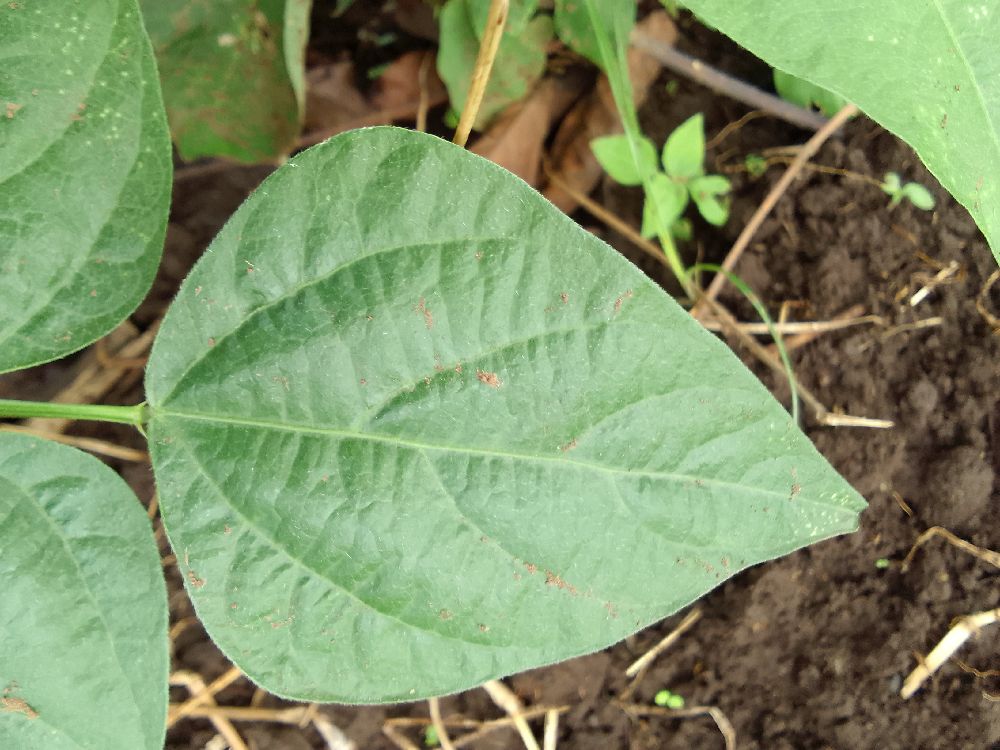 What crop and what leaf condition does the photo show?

common bean, healthy
